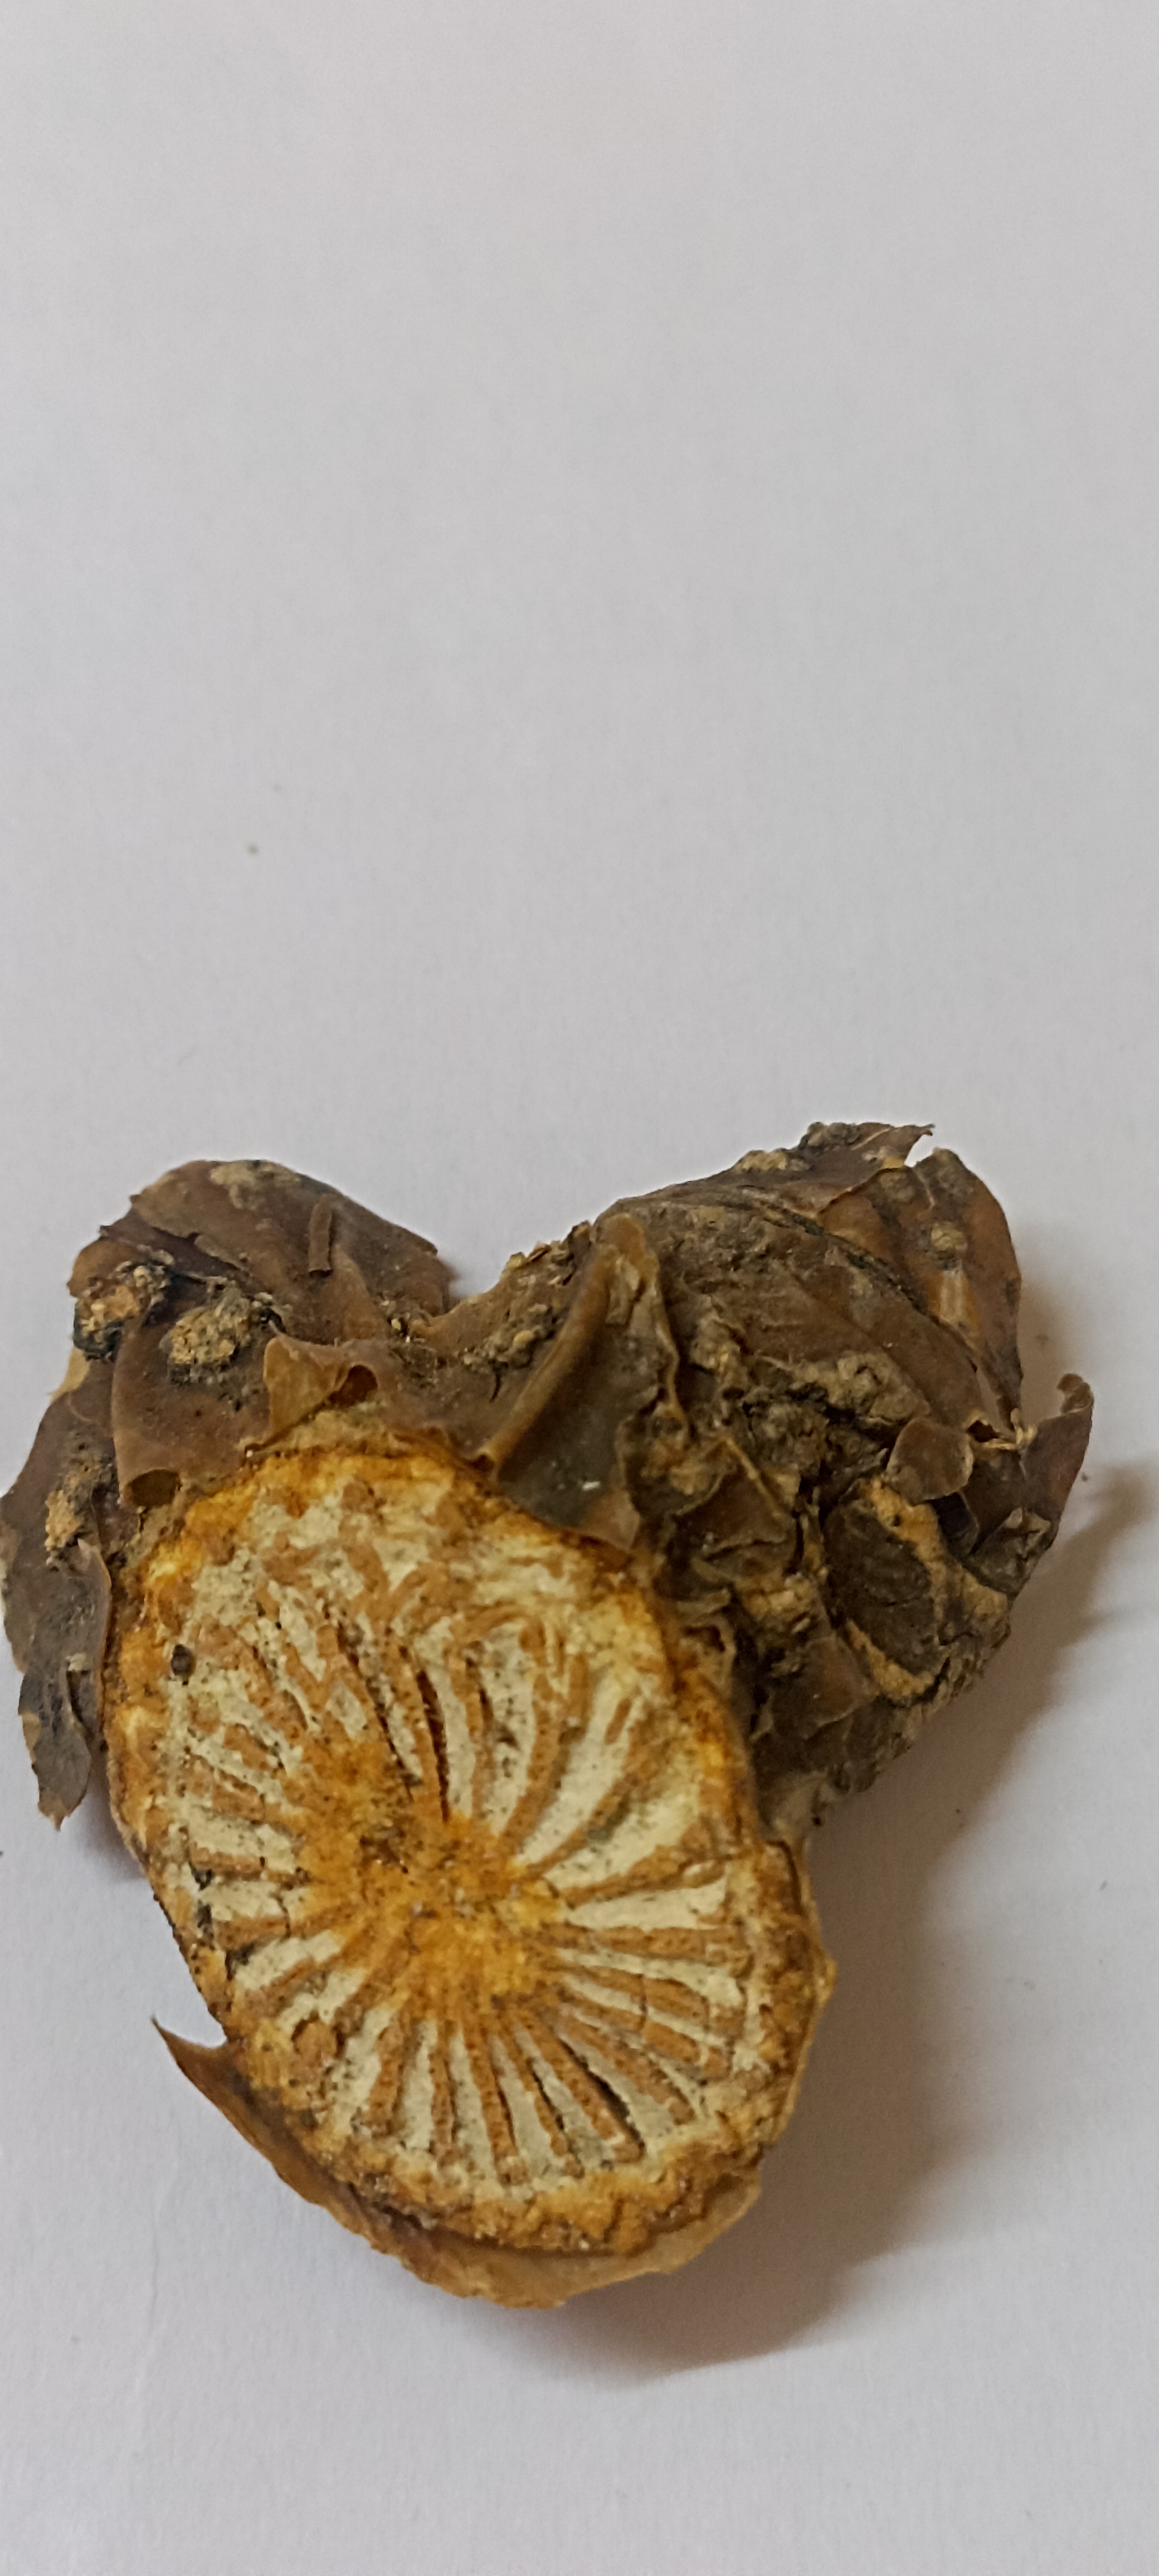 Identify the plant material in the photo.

gulvel
